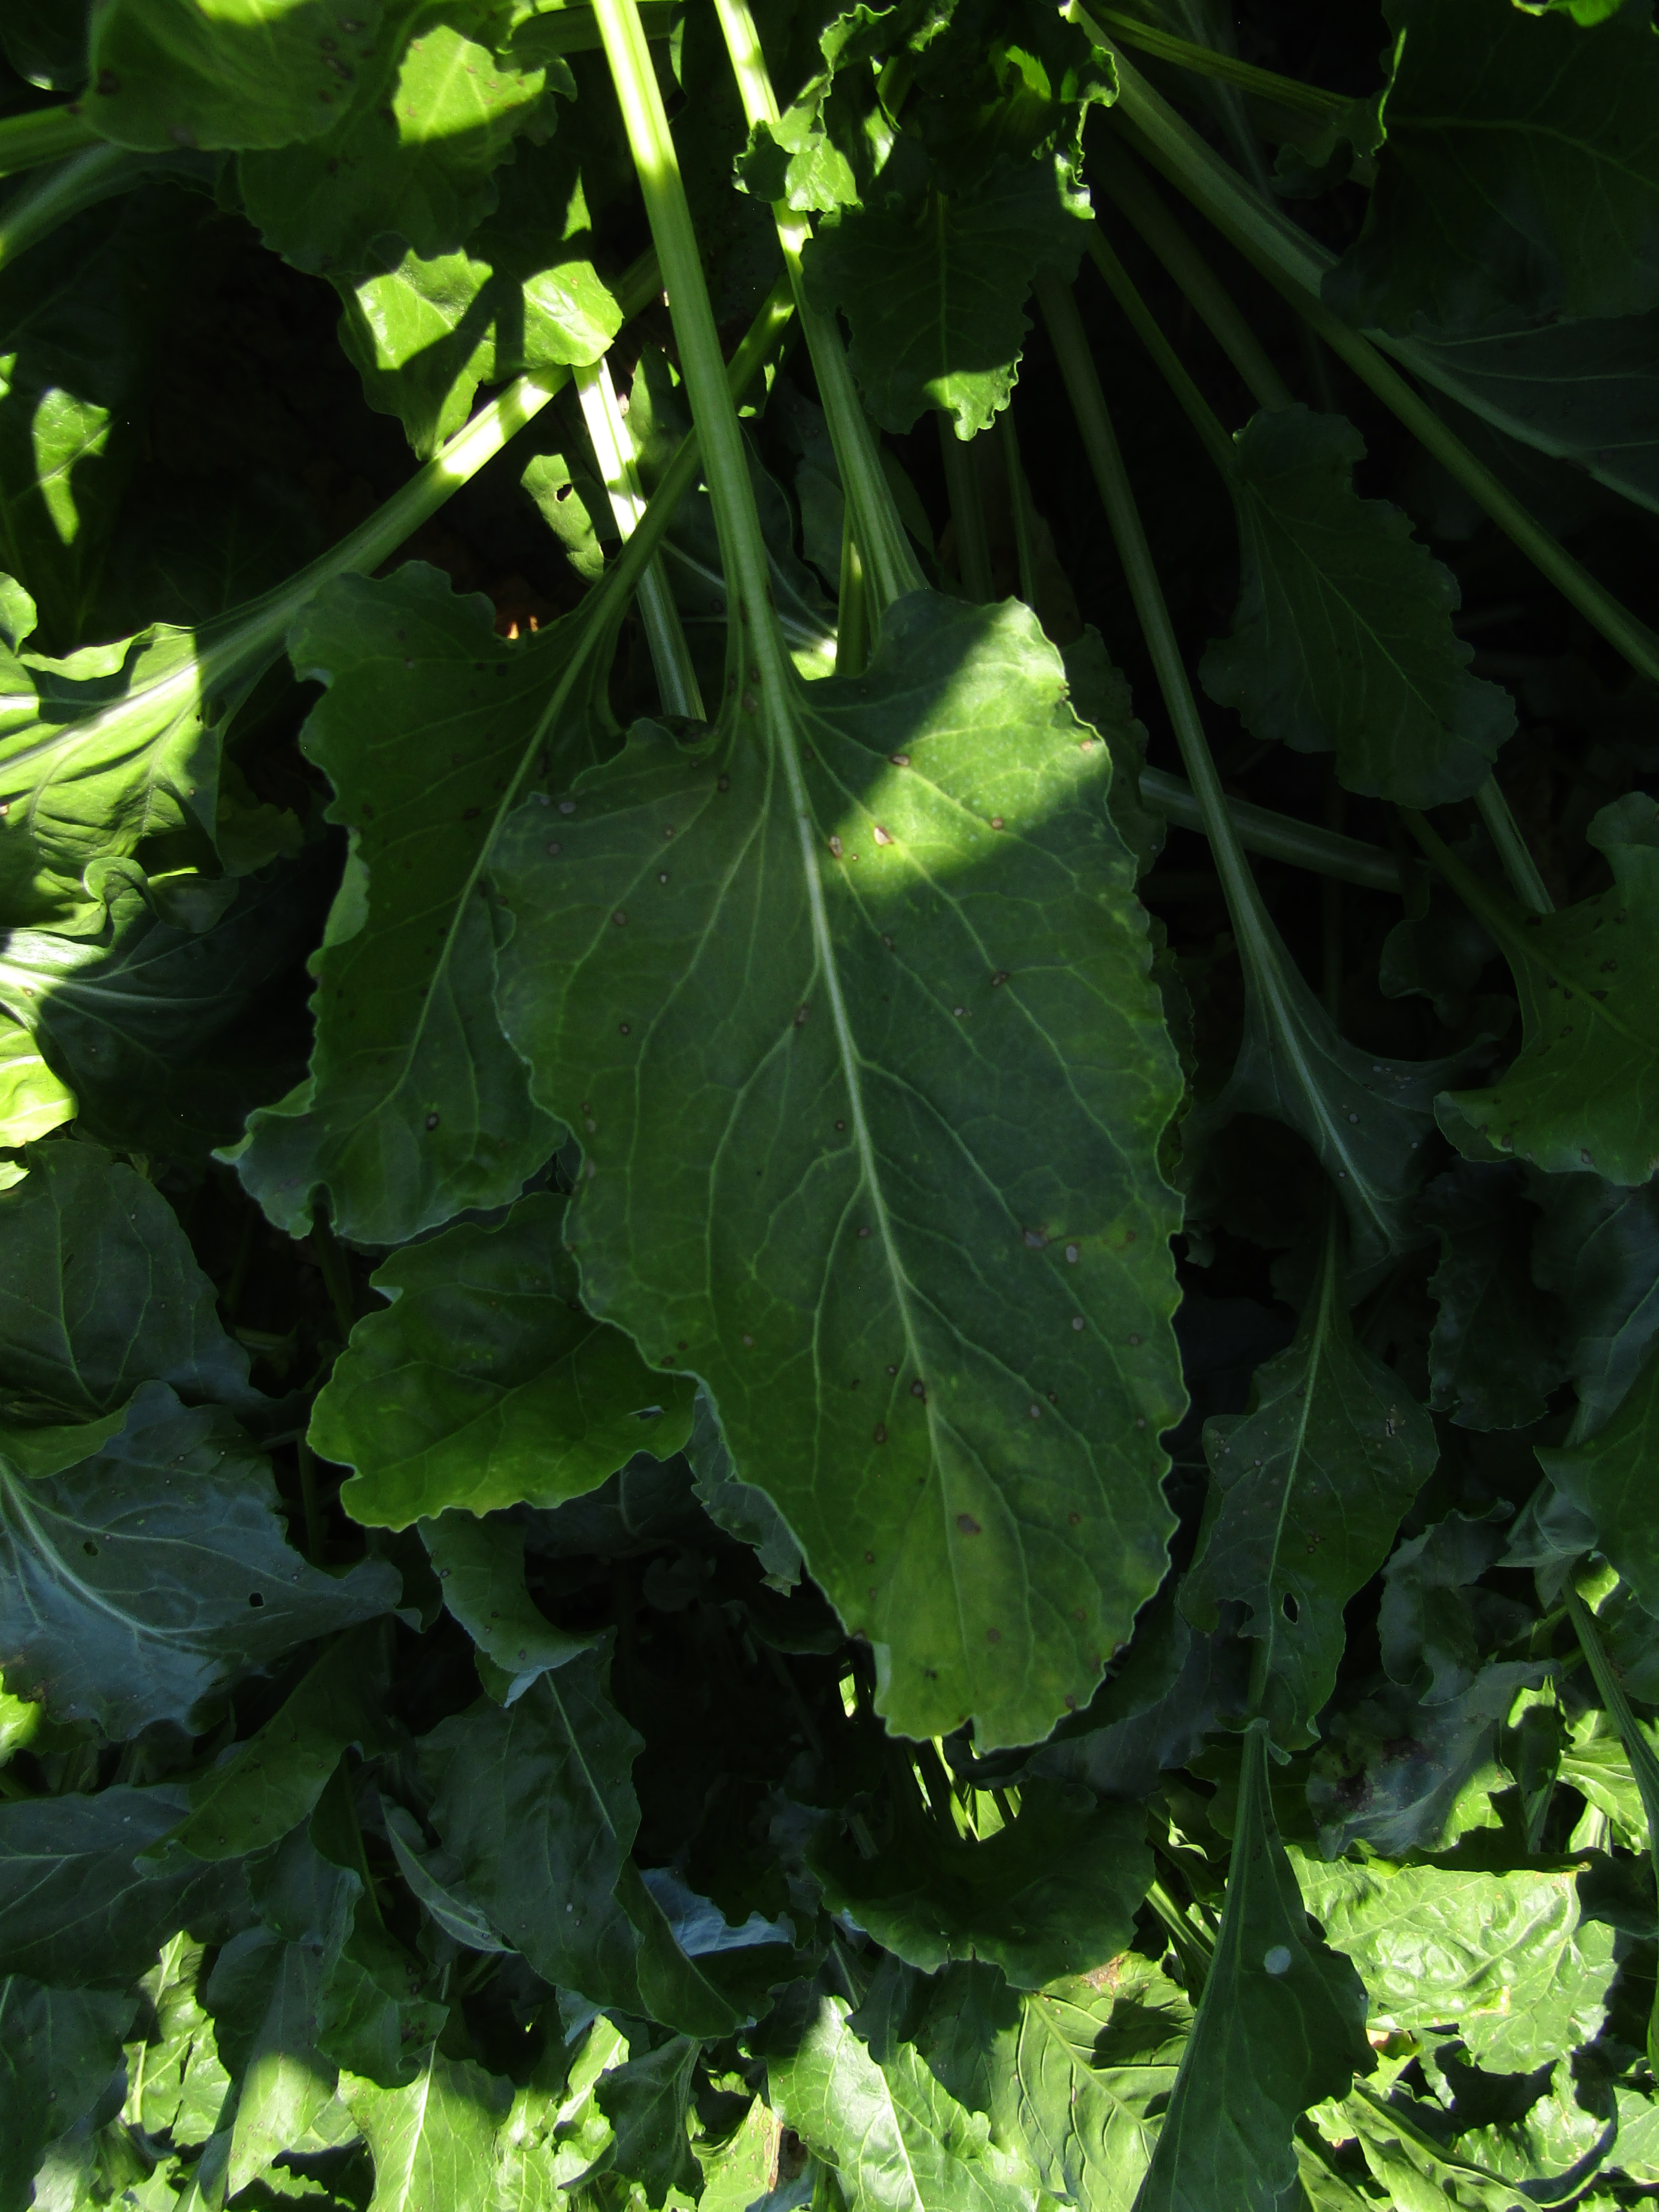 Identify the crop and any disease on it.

beet, cercospora
